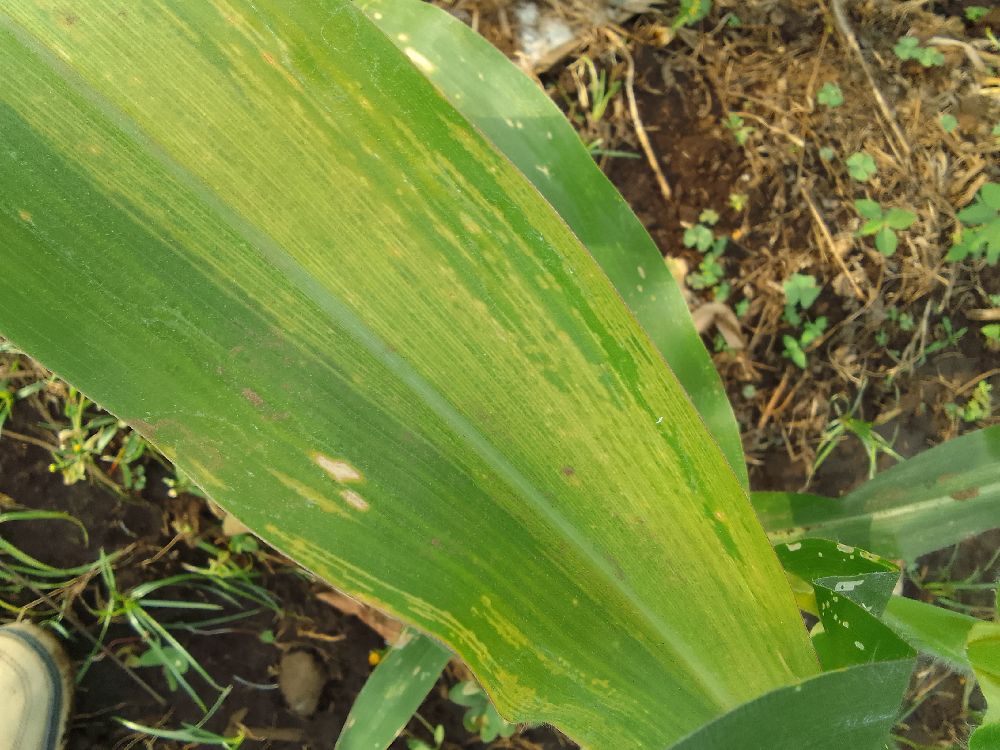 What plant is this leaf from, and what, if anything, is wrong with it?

maize, maize lethal necrosis
